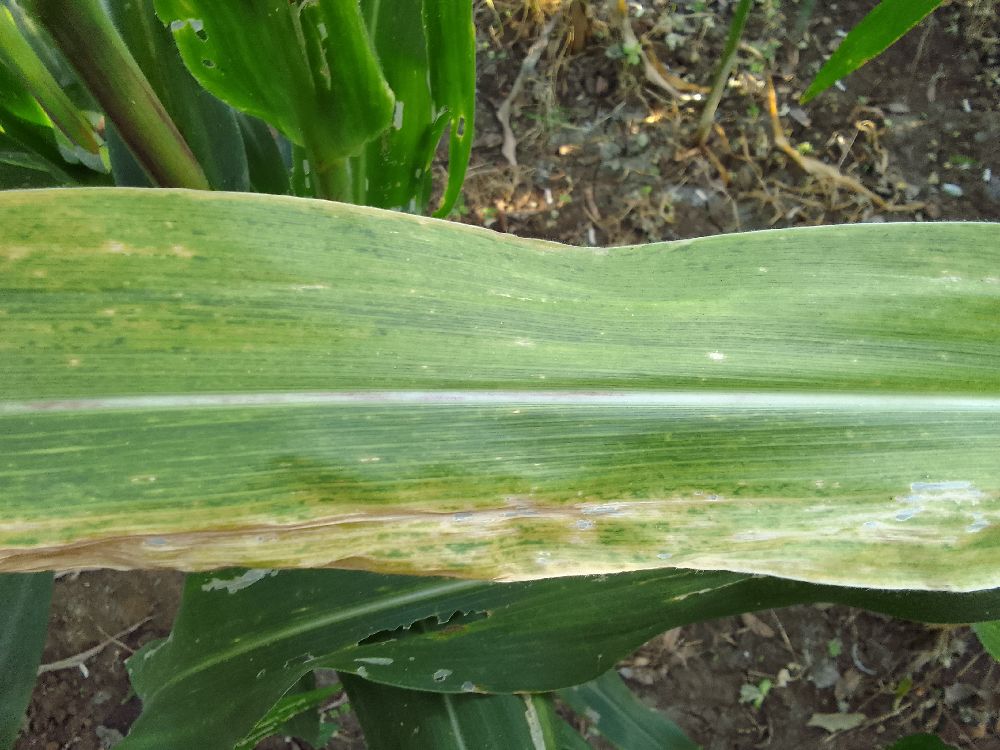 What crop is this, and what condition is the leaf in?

maize, maize lethal necrosis
